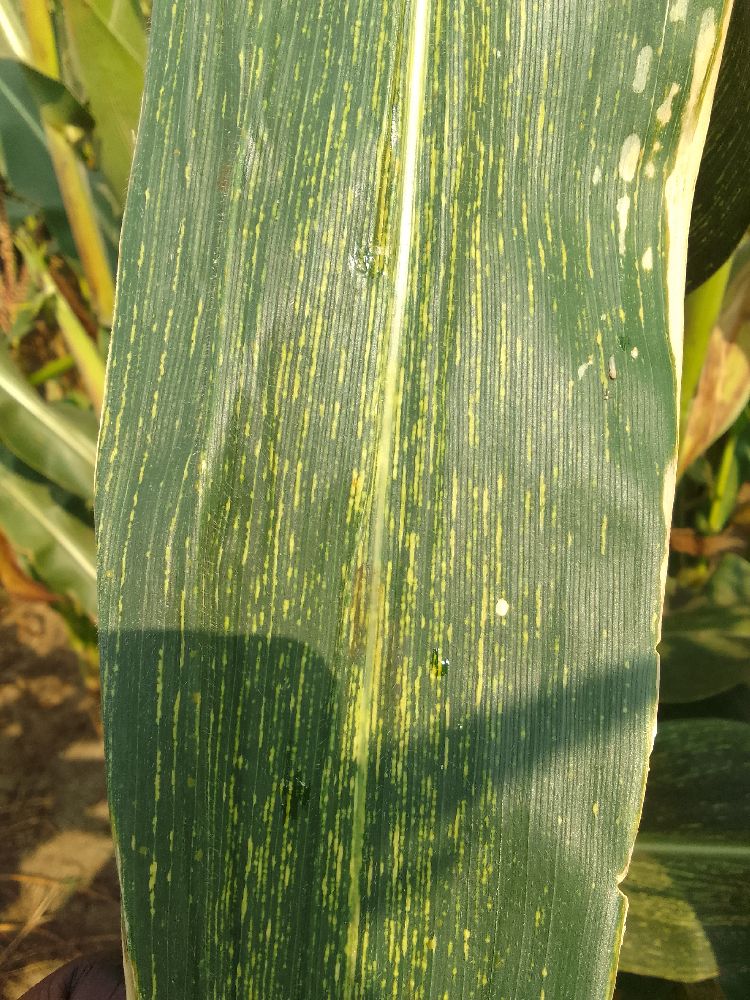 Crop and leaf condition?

maize, maize streak virus
